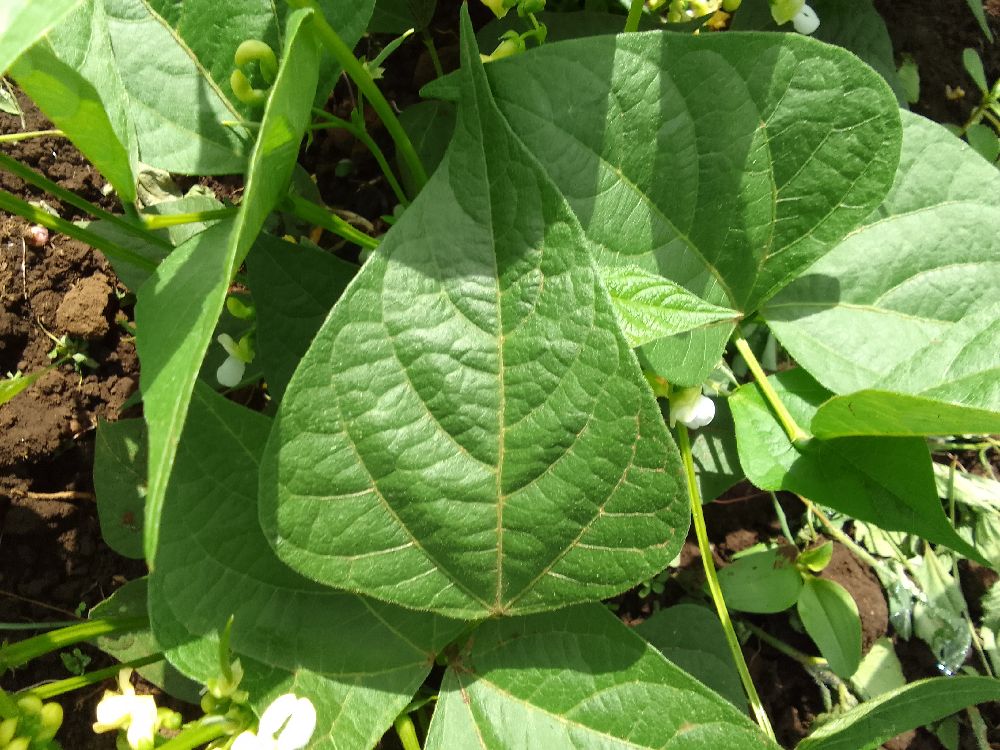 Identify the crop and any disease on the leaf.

common bean, healthy
